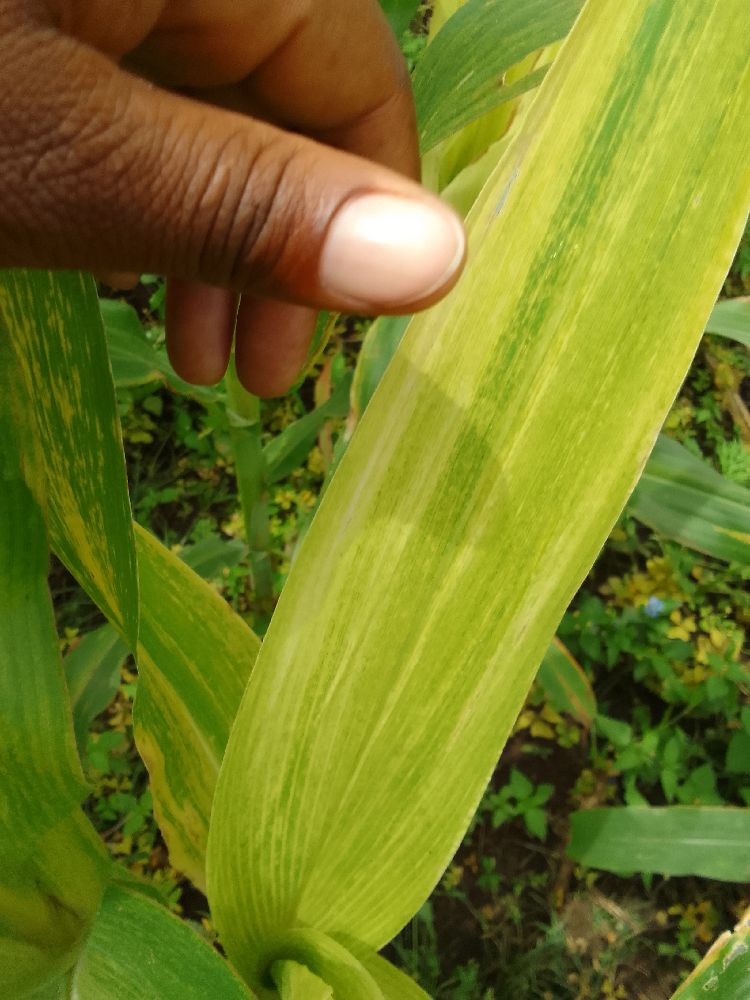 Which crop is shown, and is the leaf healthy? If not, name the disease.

maize, maize lethal necrosis
